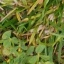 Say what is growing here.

unstructured weed
